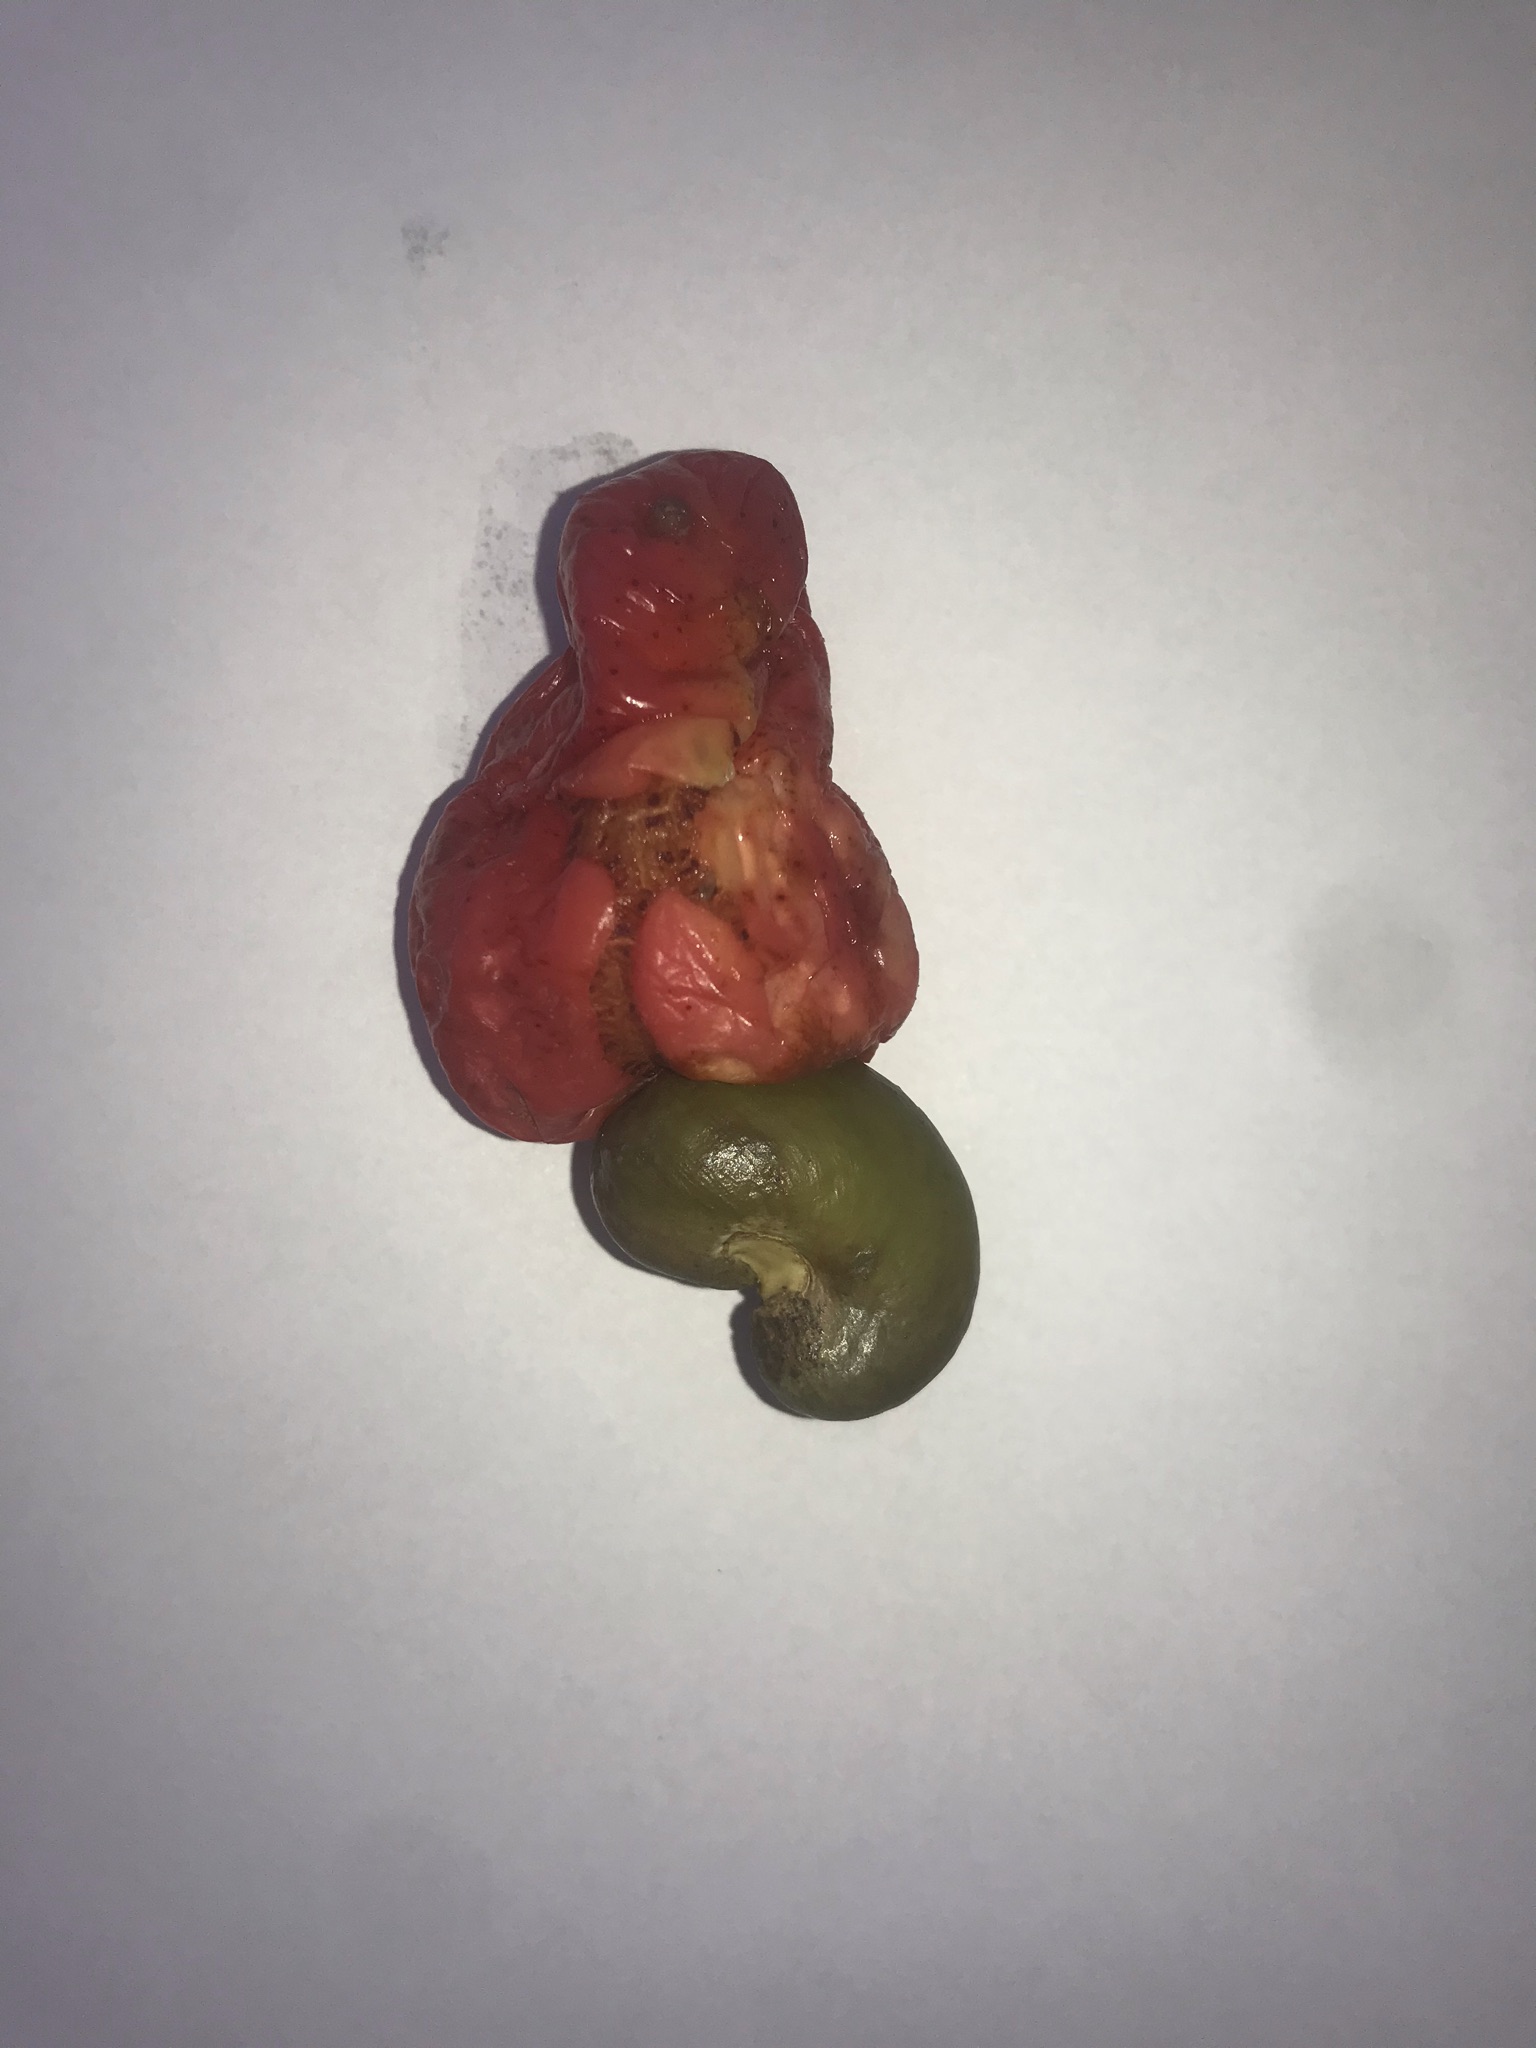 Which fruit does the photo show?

caju vermelho
